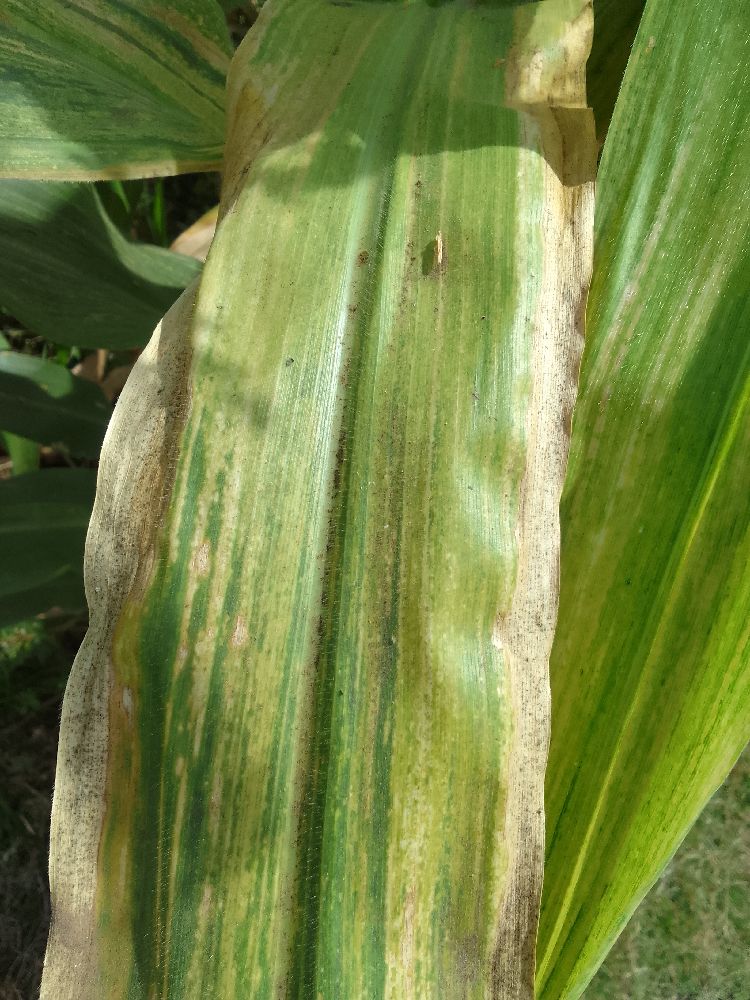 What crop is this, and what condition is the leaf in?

maize, maize lethal necrosis
